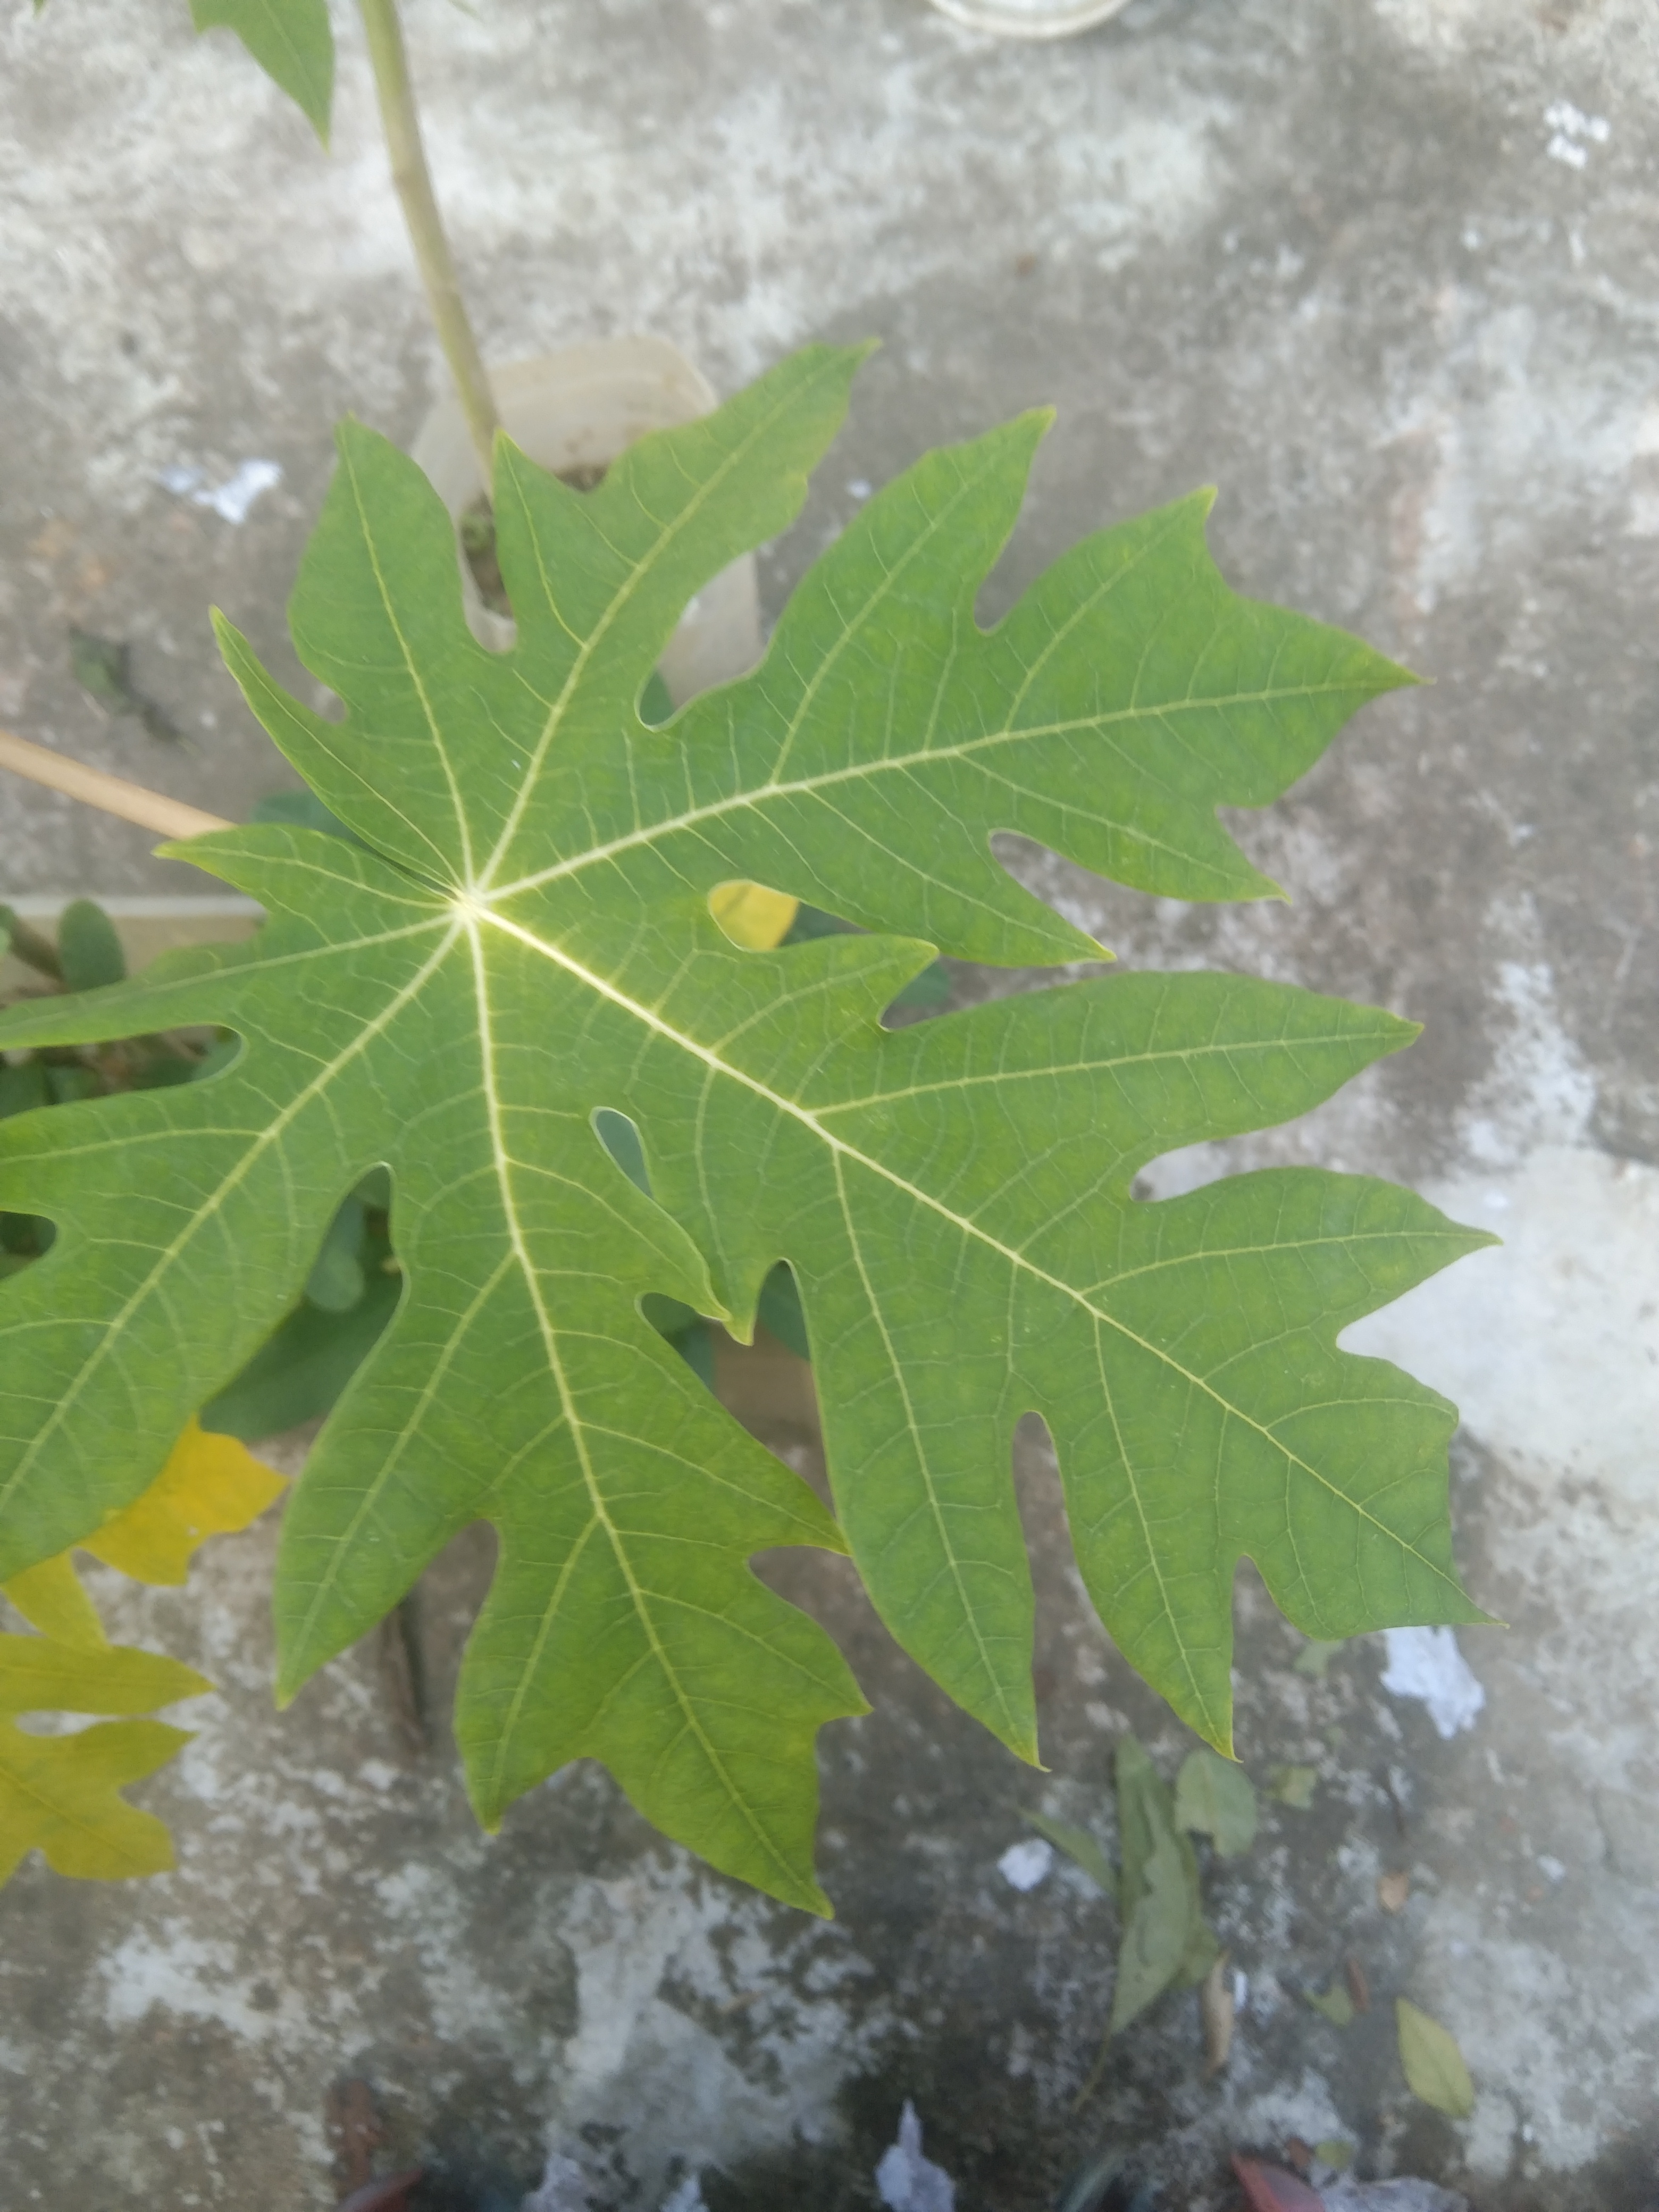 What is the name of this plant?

papaya
